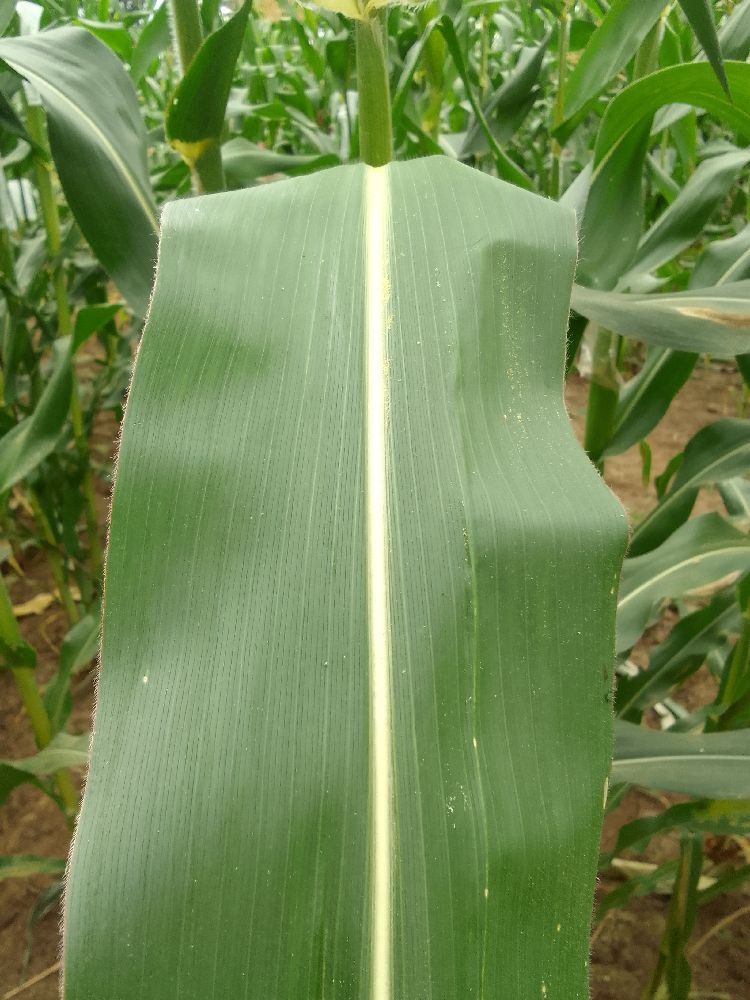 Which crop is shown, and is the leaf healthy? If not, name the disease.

maize, healthy
